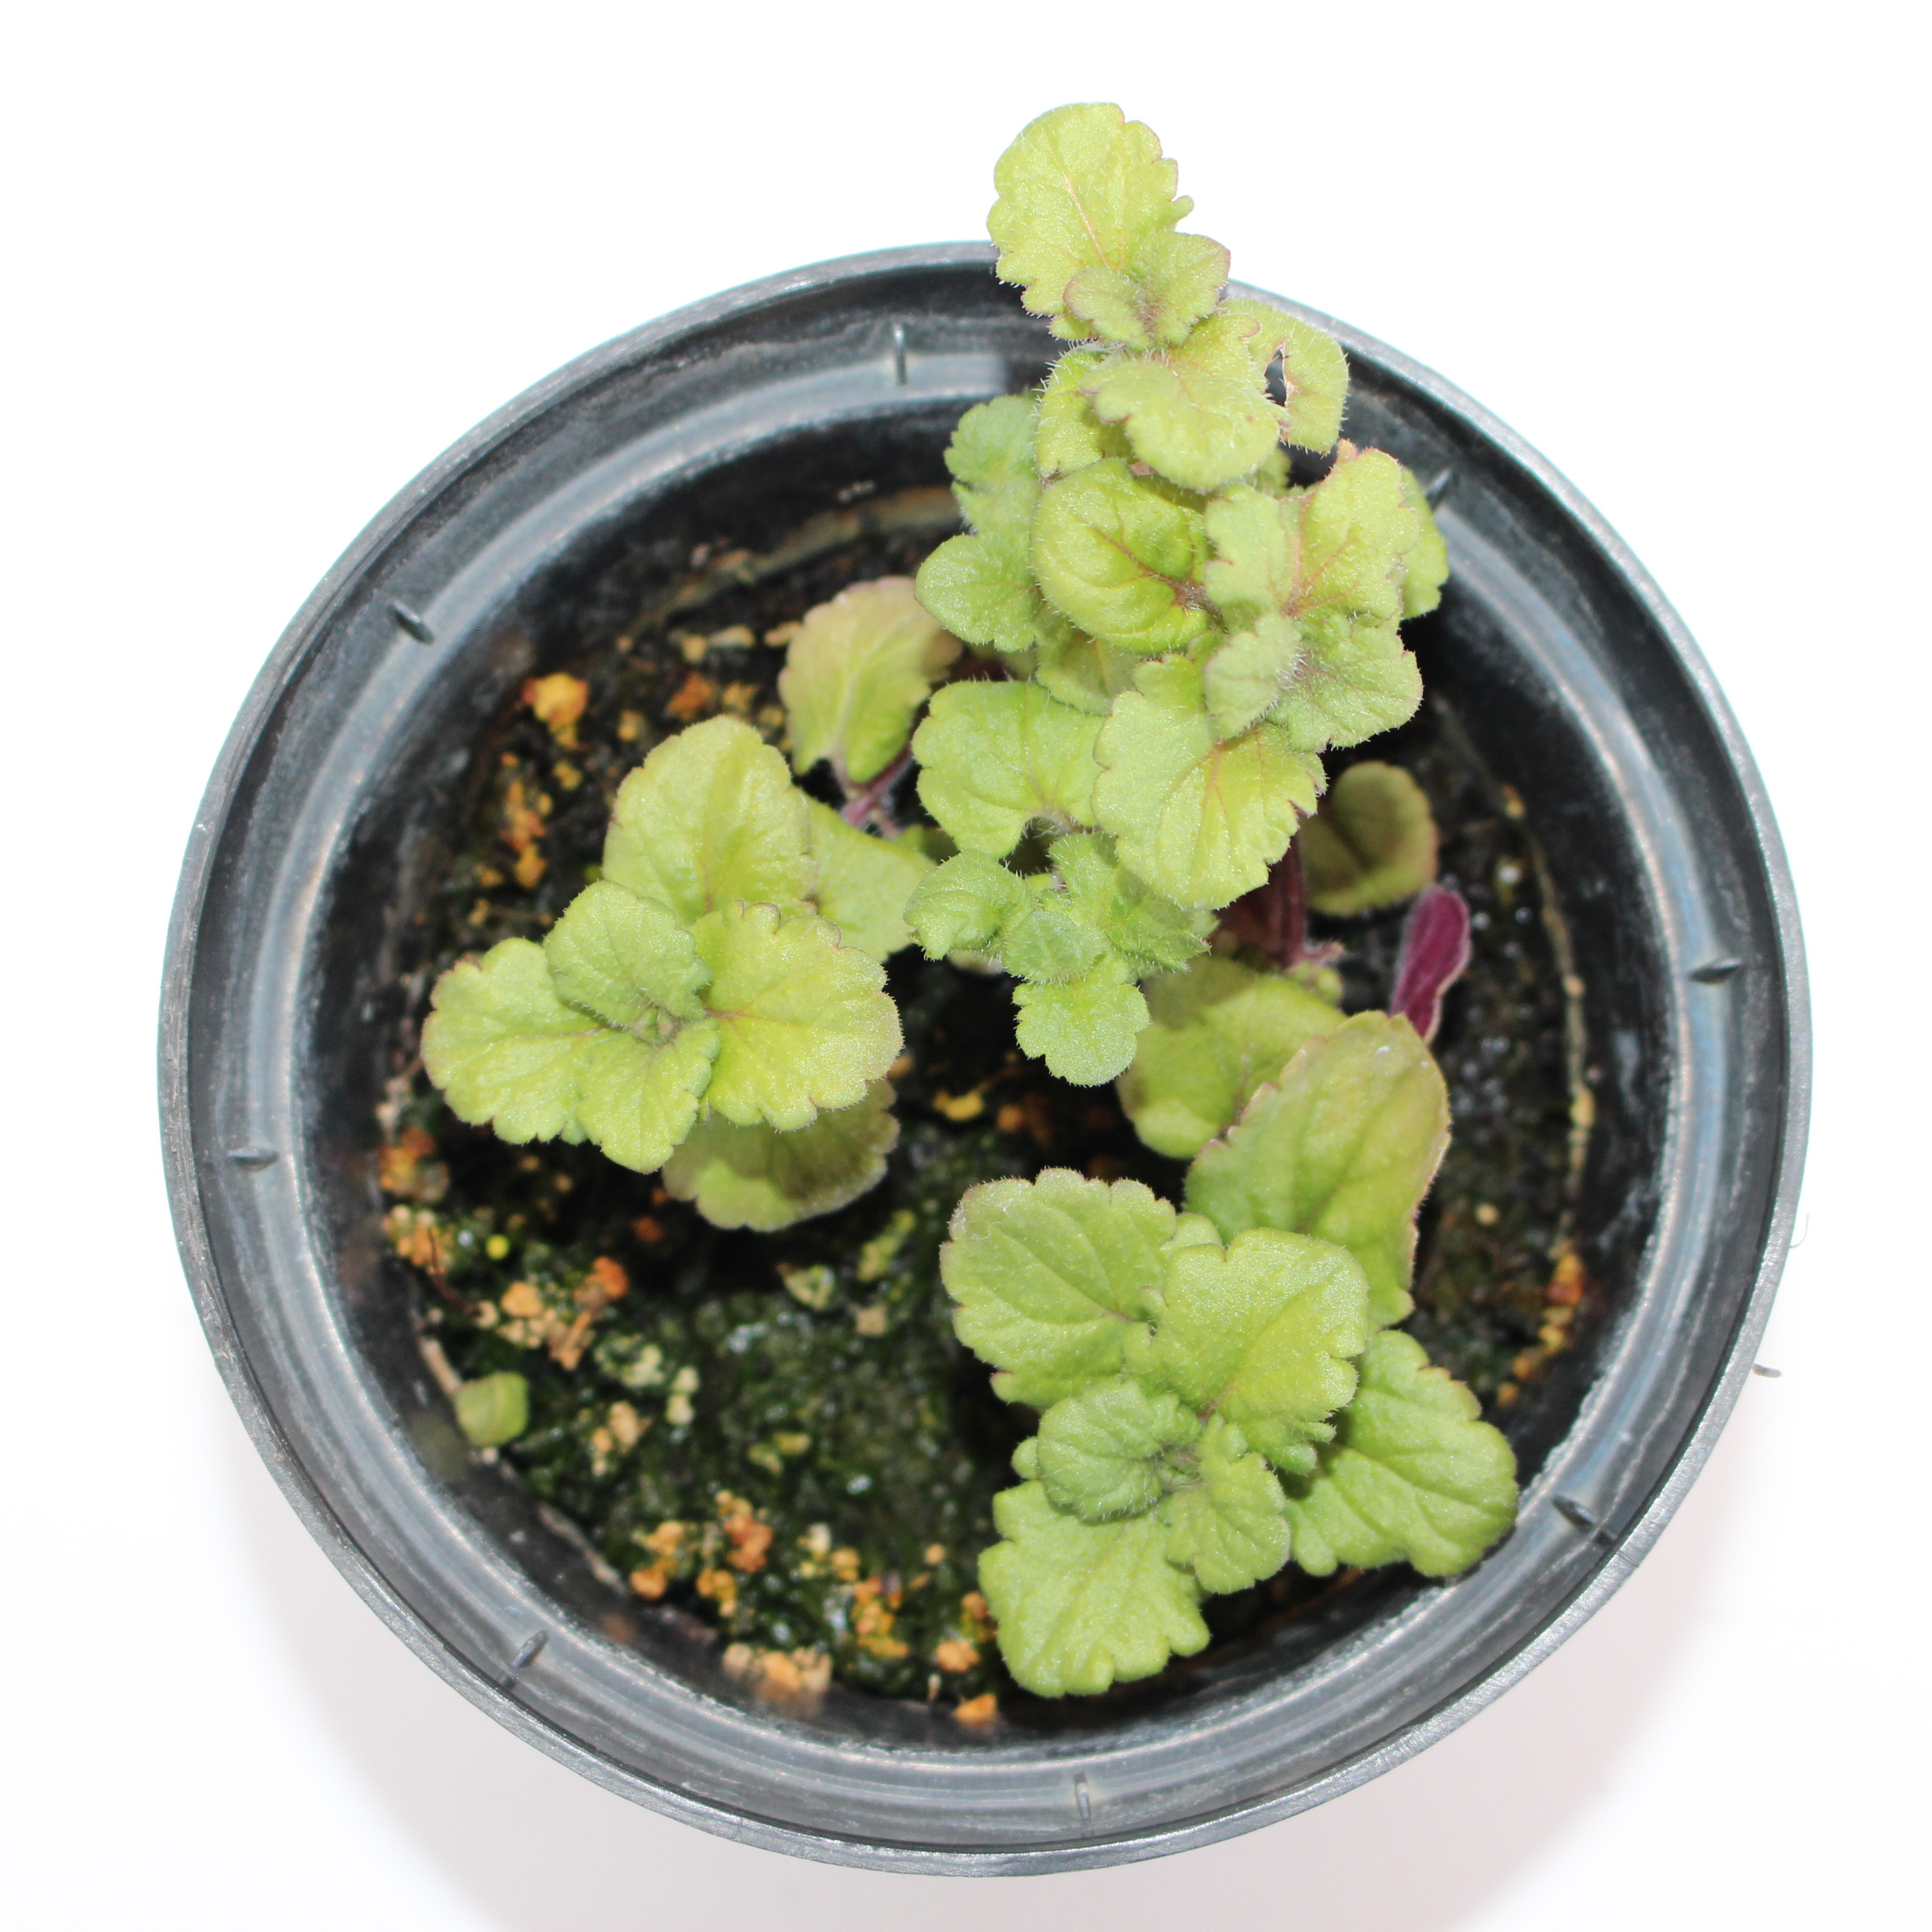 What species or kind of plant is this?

Veronica persica
